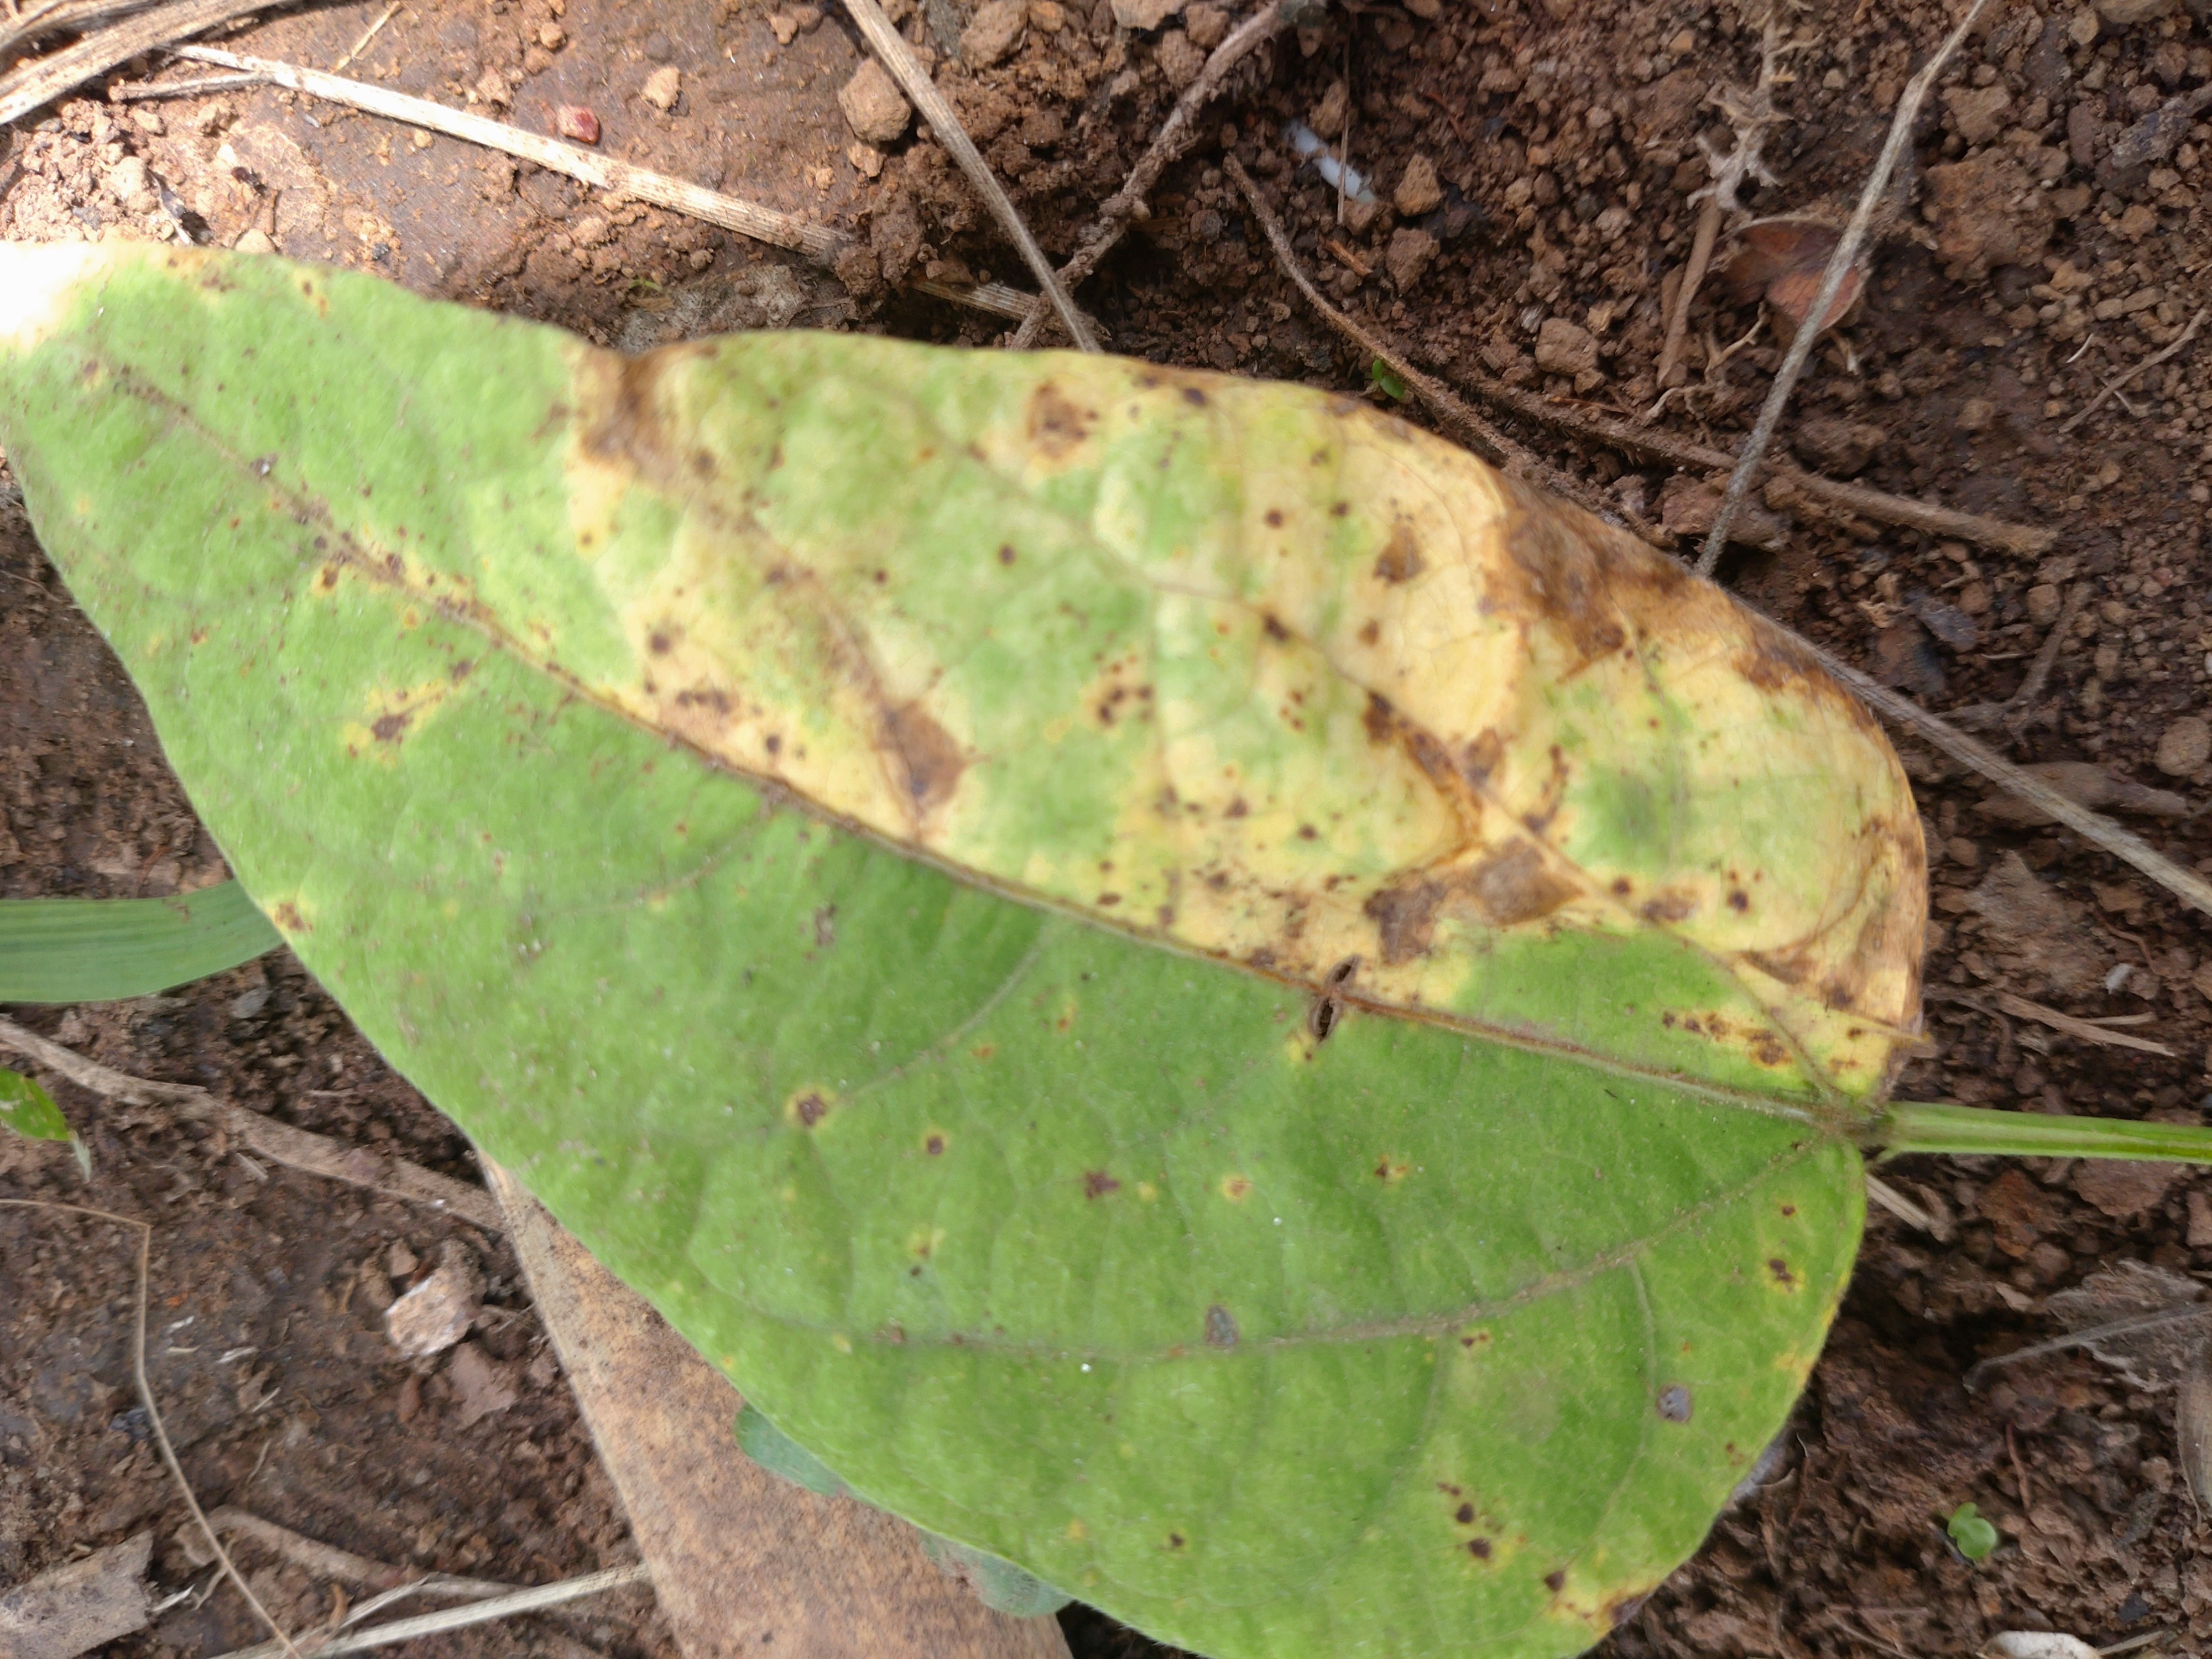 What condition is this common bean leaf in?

rust
